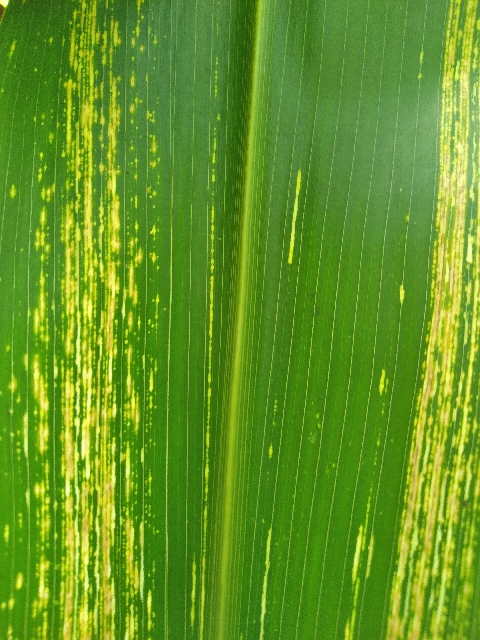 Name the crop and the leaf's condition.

maize, maize streak virus
